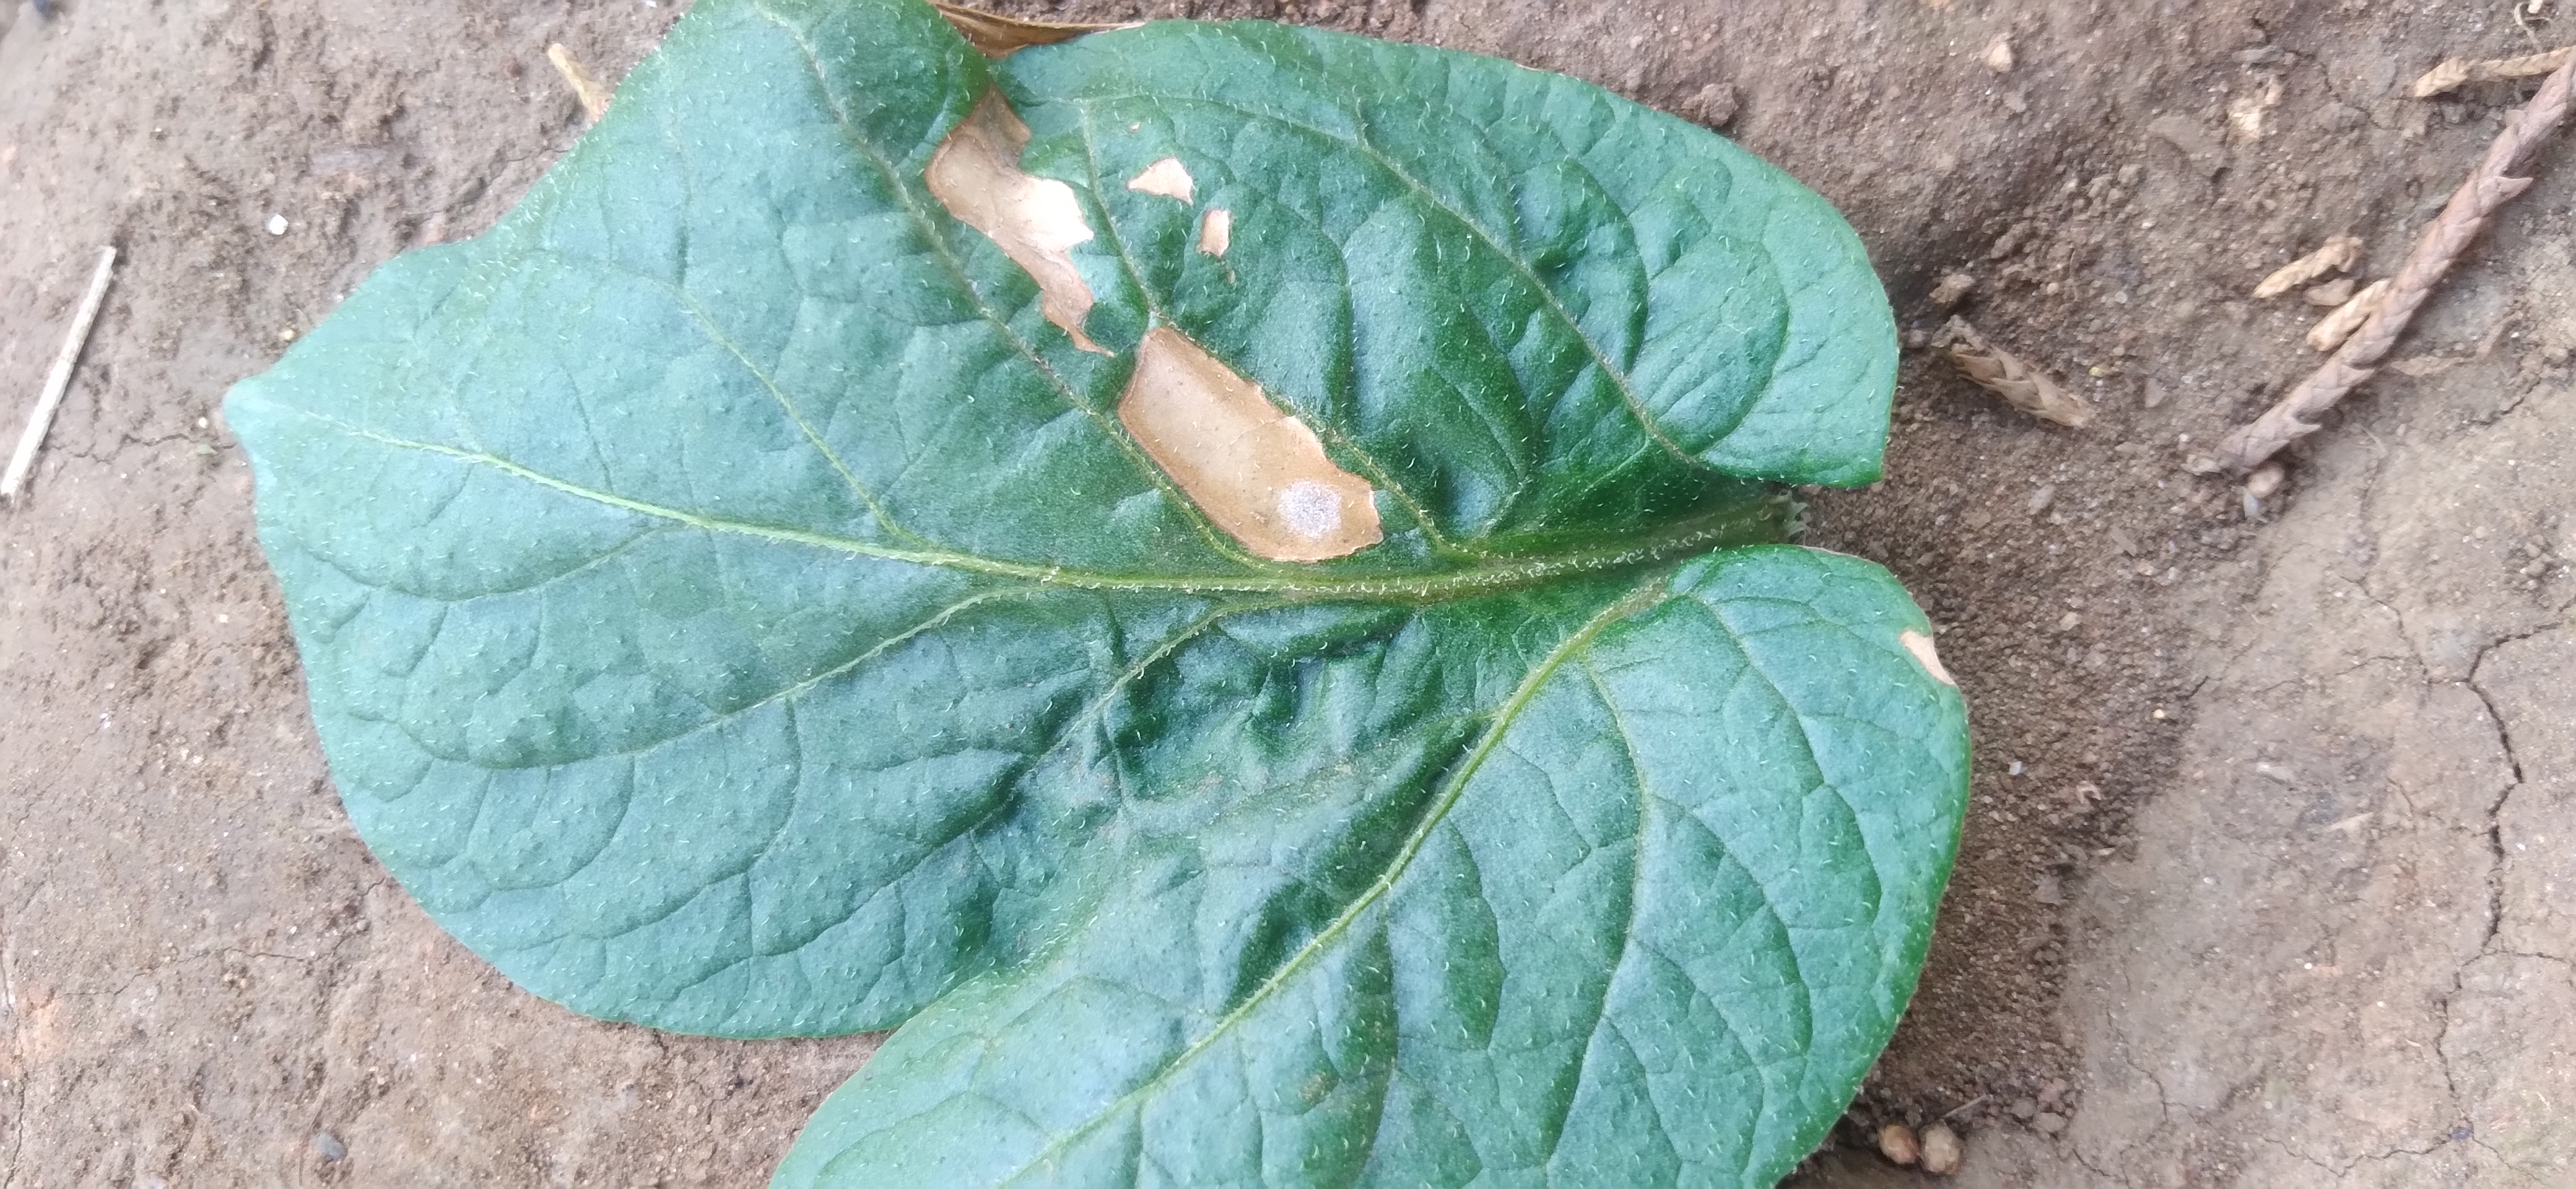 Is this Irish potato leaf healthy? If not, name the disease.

early blight
